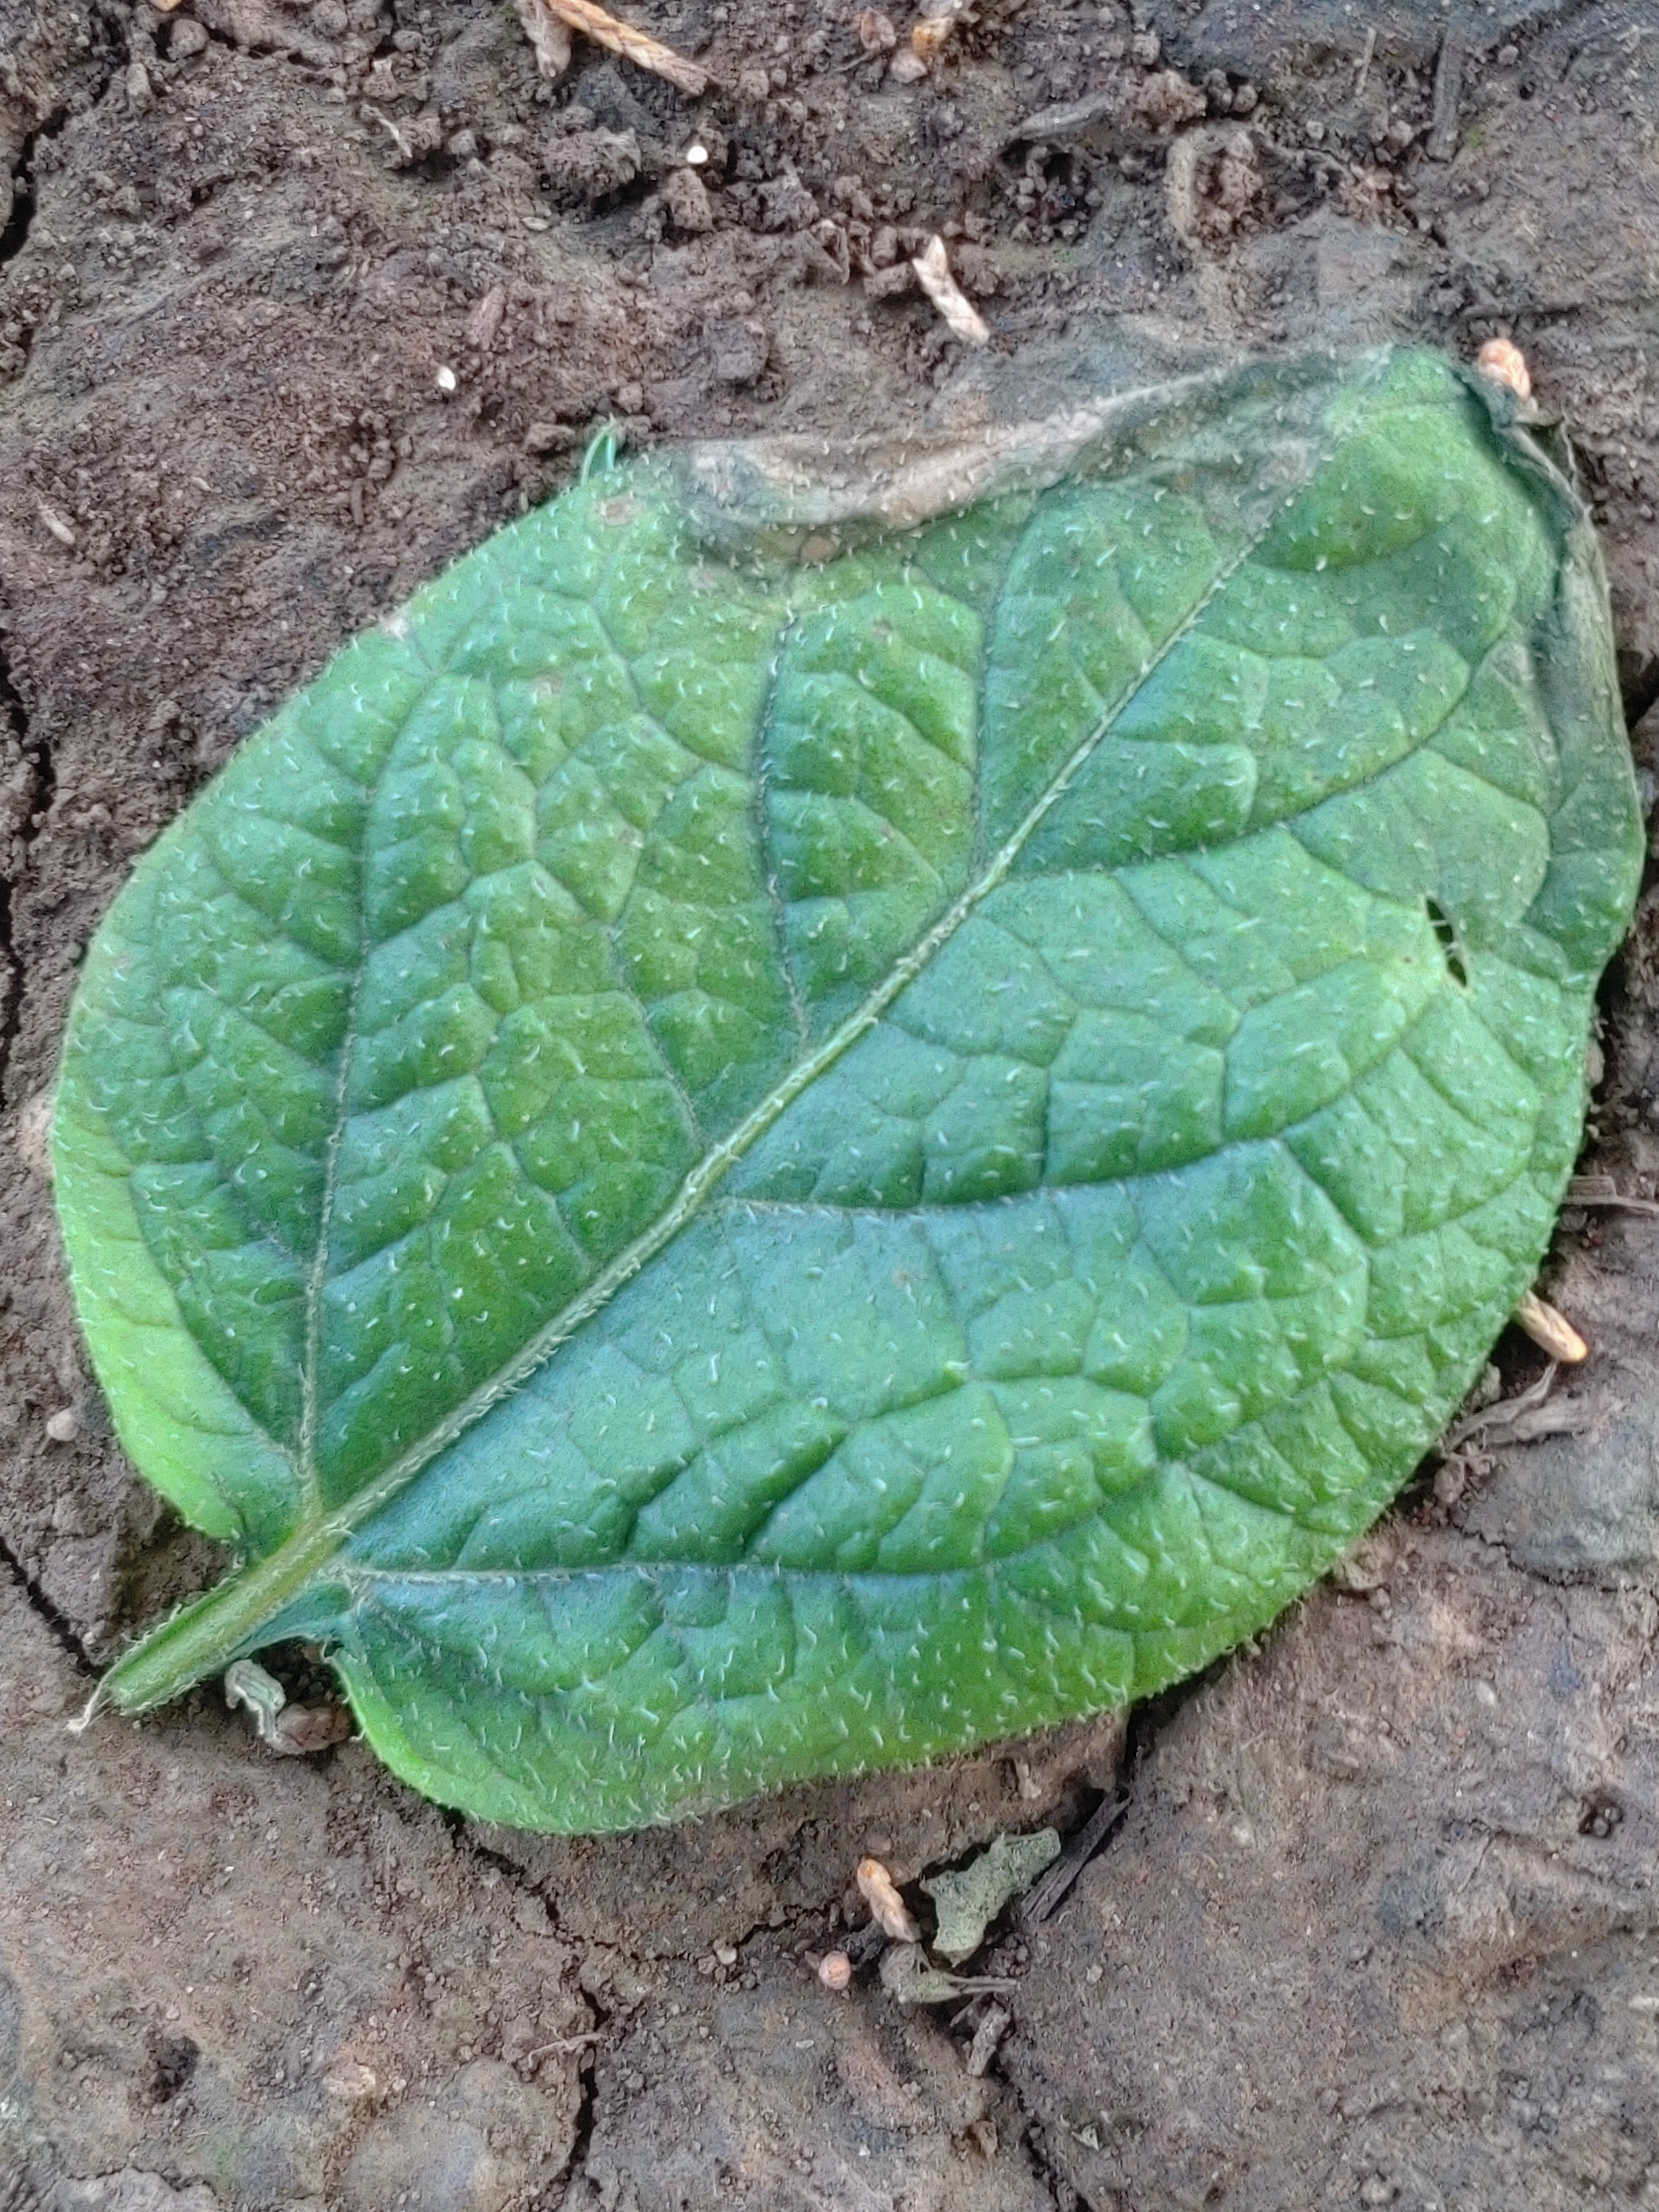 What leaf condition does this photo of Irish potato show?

early blight
